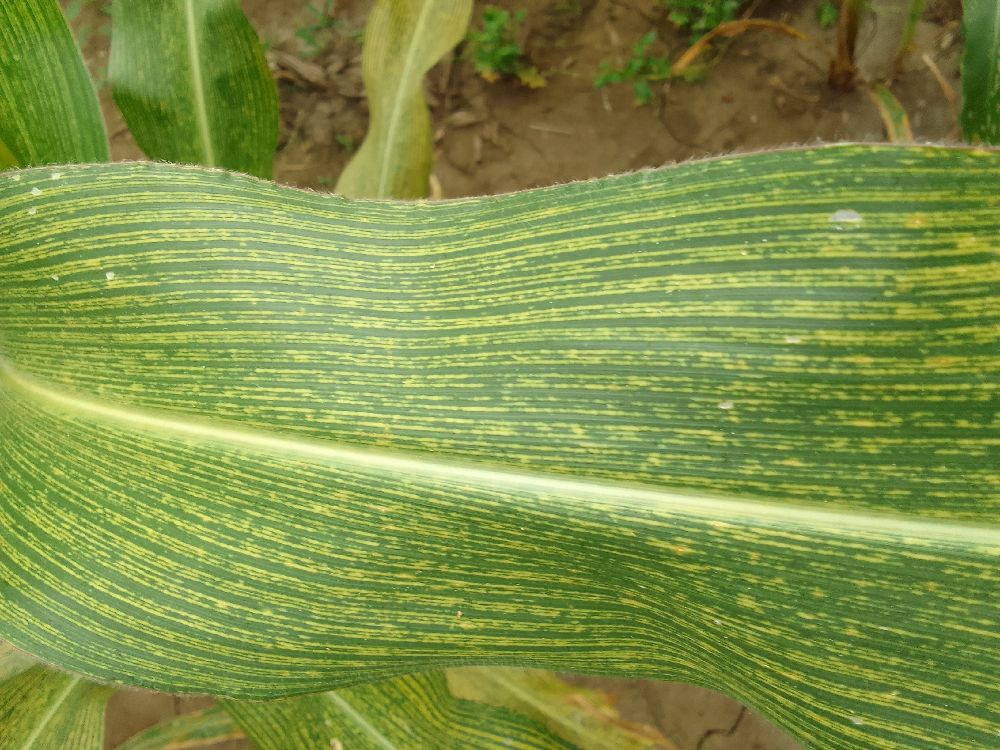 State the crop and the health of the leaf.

maize, maize streak virus
